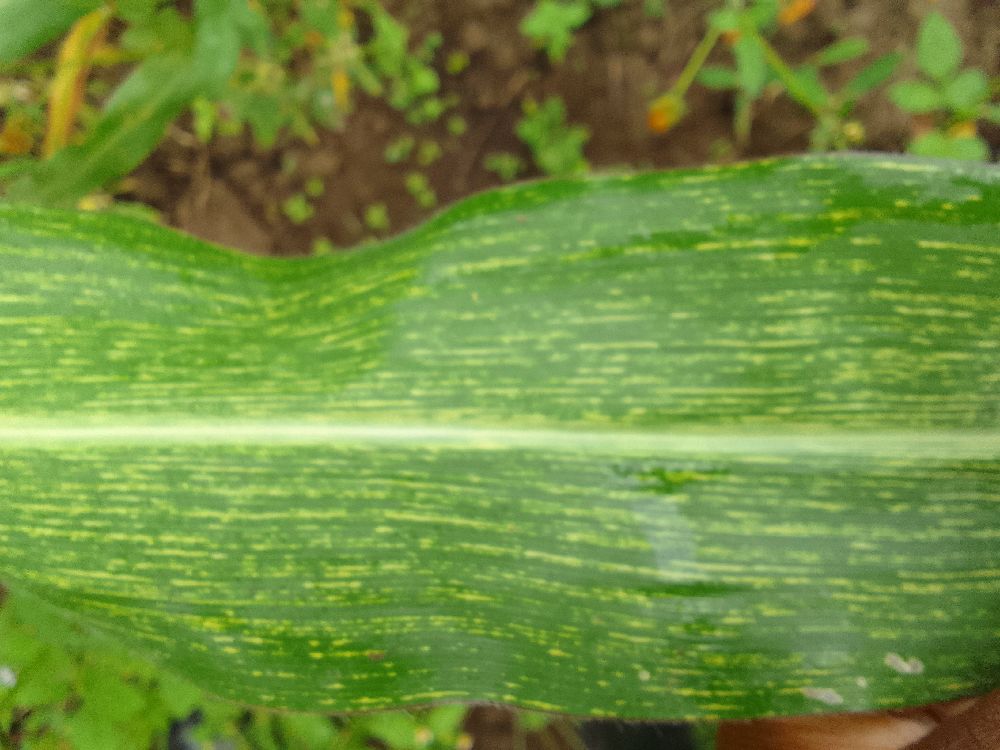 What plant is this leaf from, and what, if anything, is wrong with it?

maize, maize streak virus
